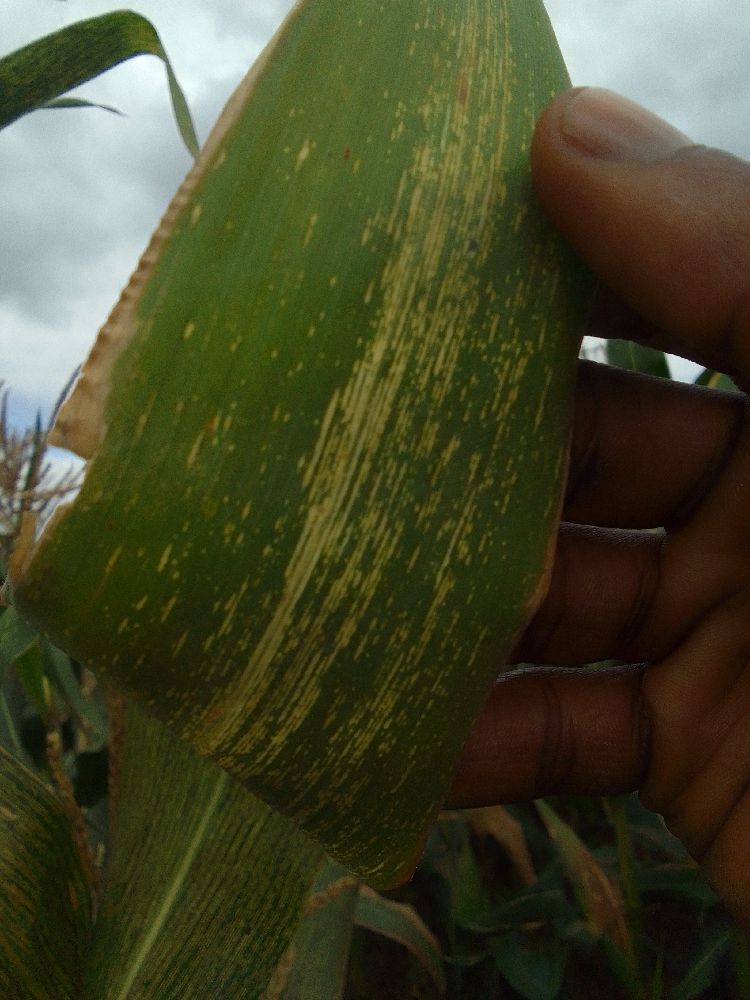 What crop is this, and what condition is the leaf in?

maize, maize streak virus
